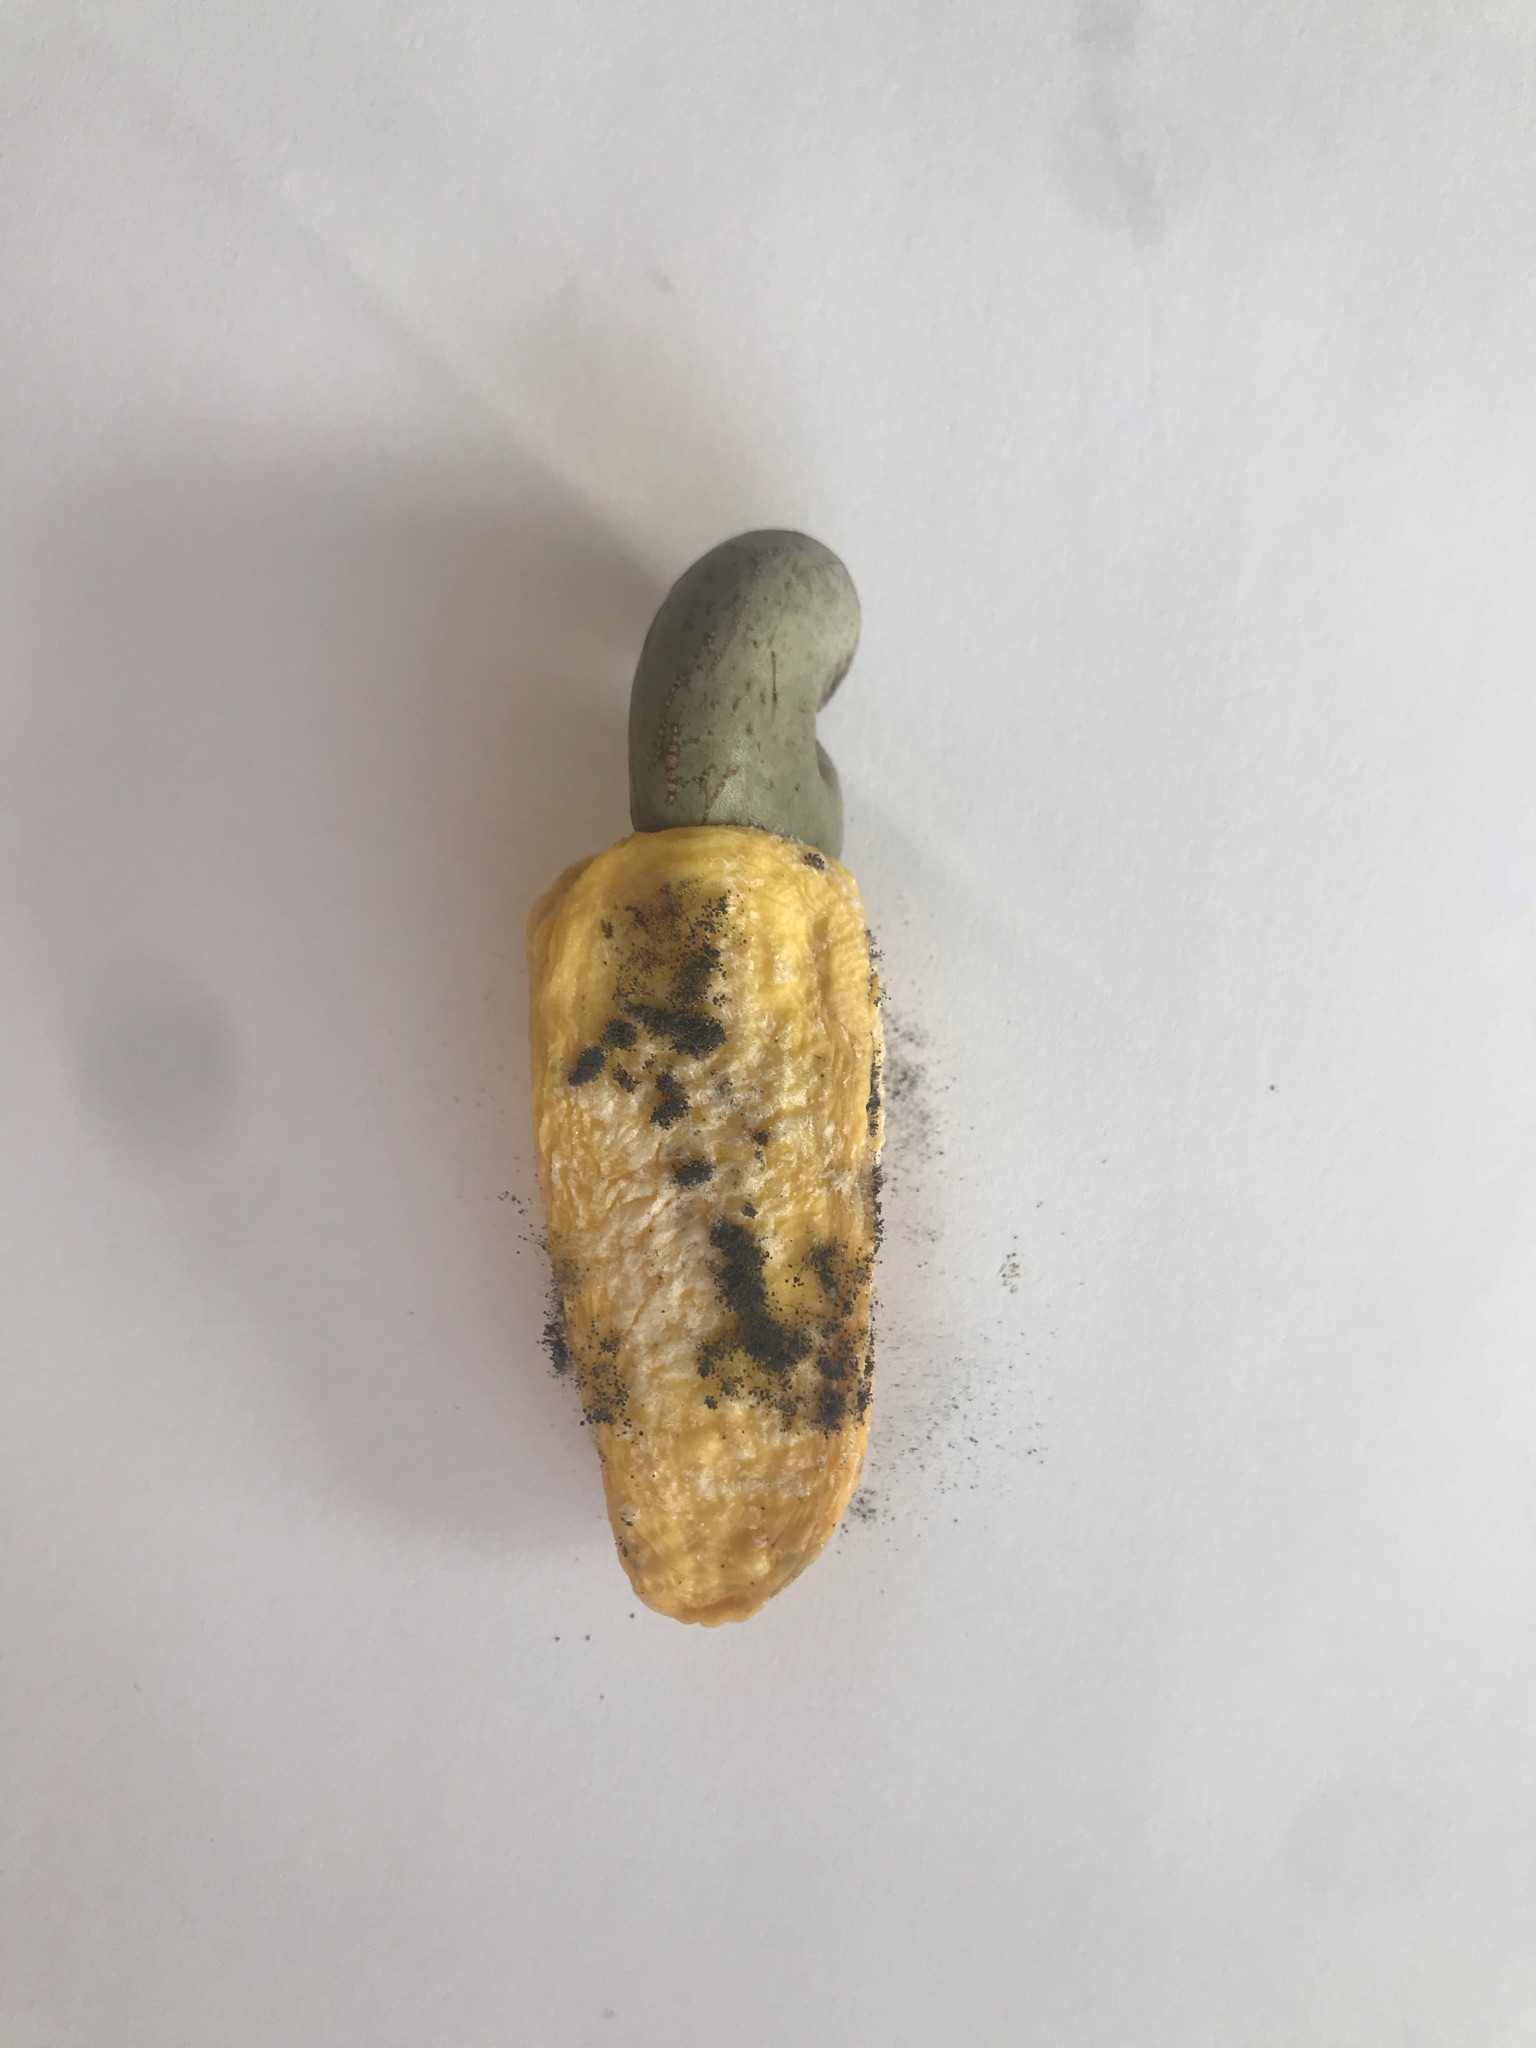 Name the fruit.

caju amarelo
